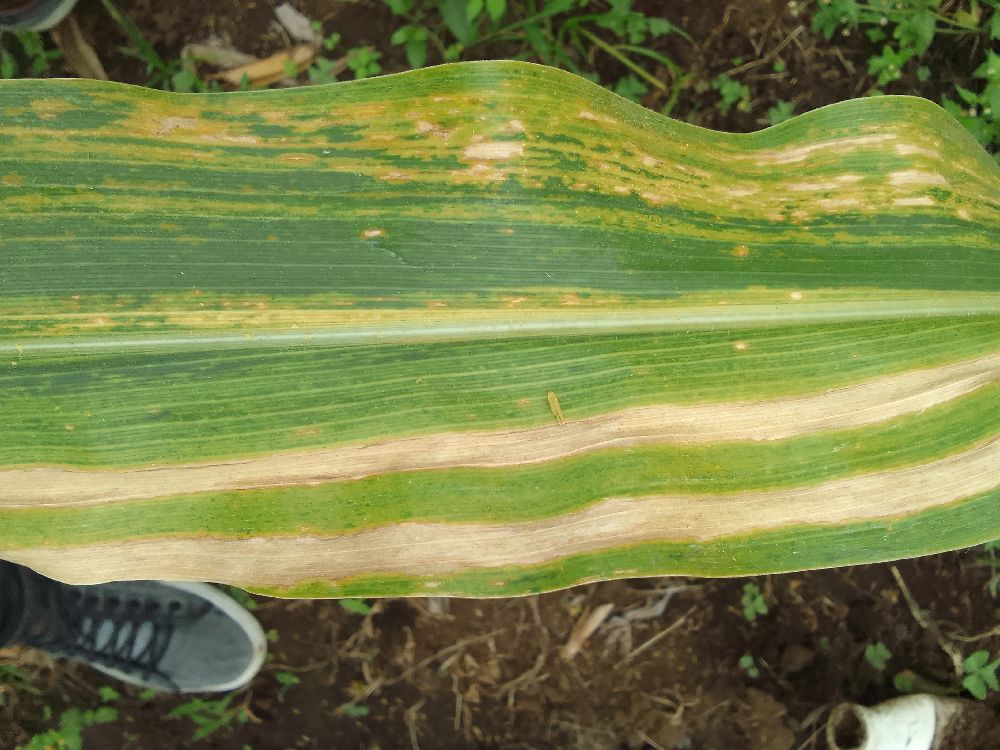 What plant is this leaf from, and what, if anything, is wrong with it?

maize, maize lethal necrosis
